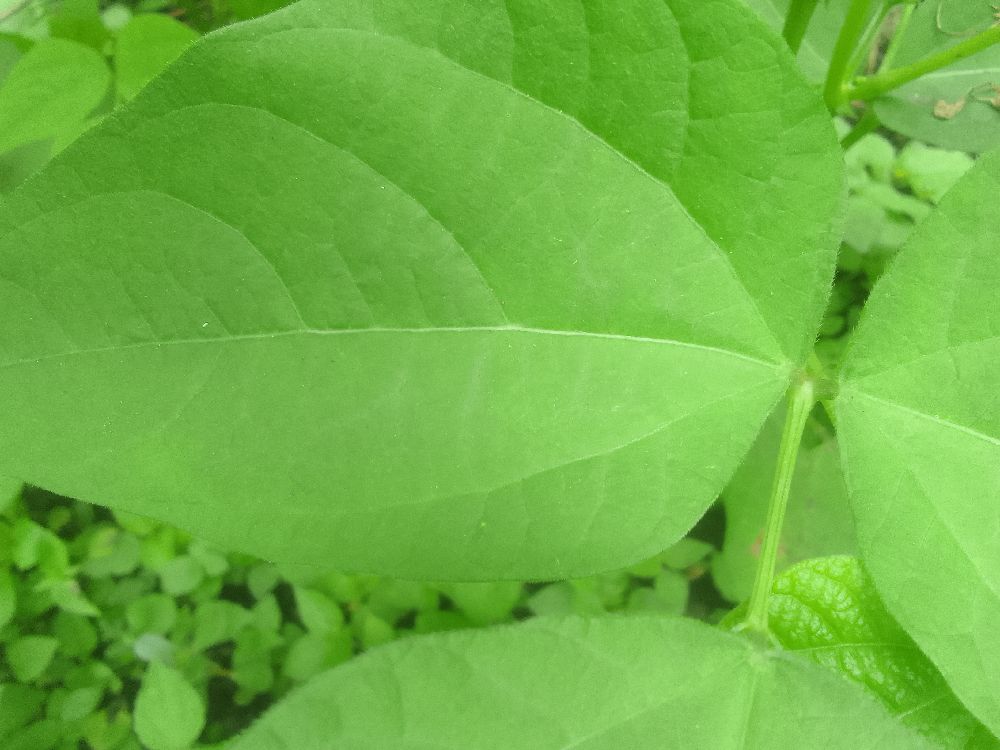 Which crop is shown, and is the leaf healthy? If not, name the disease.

common bean, healthy
